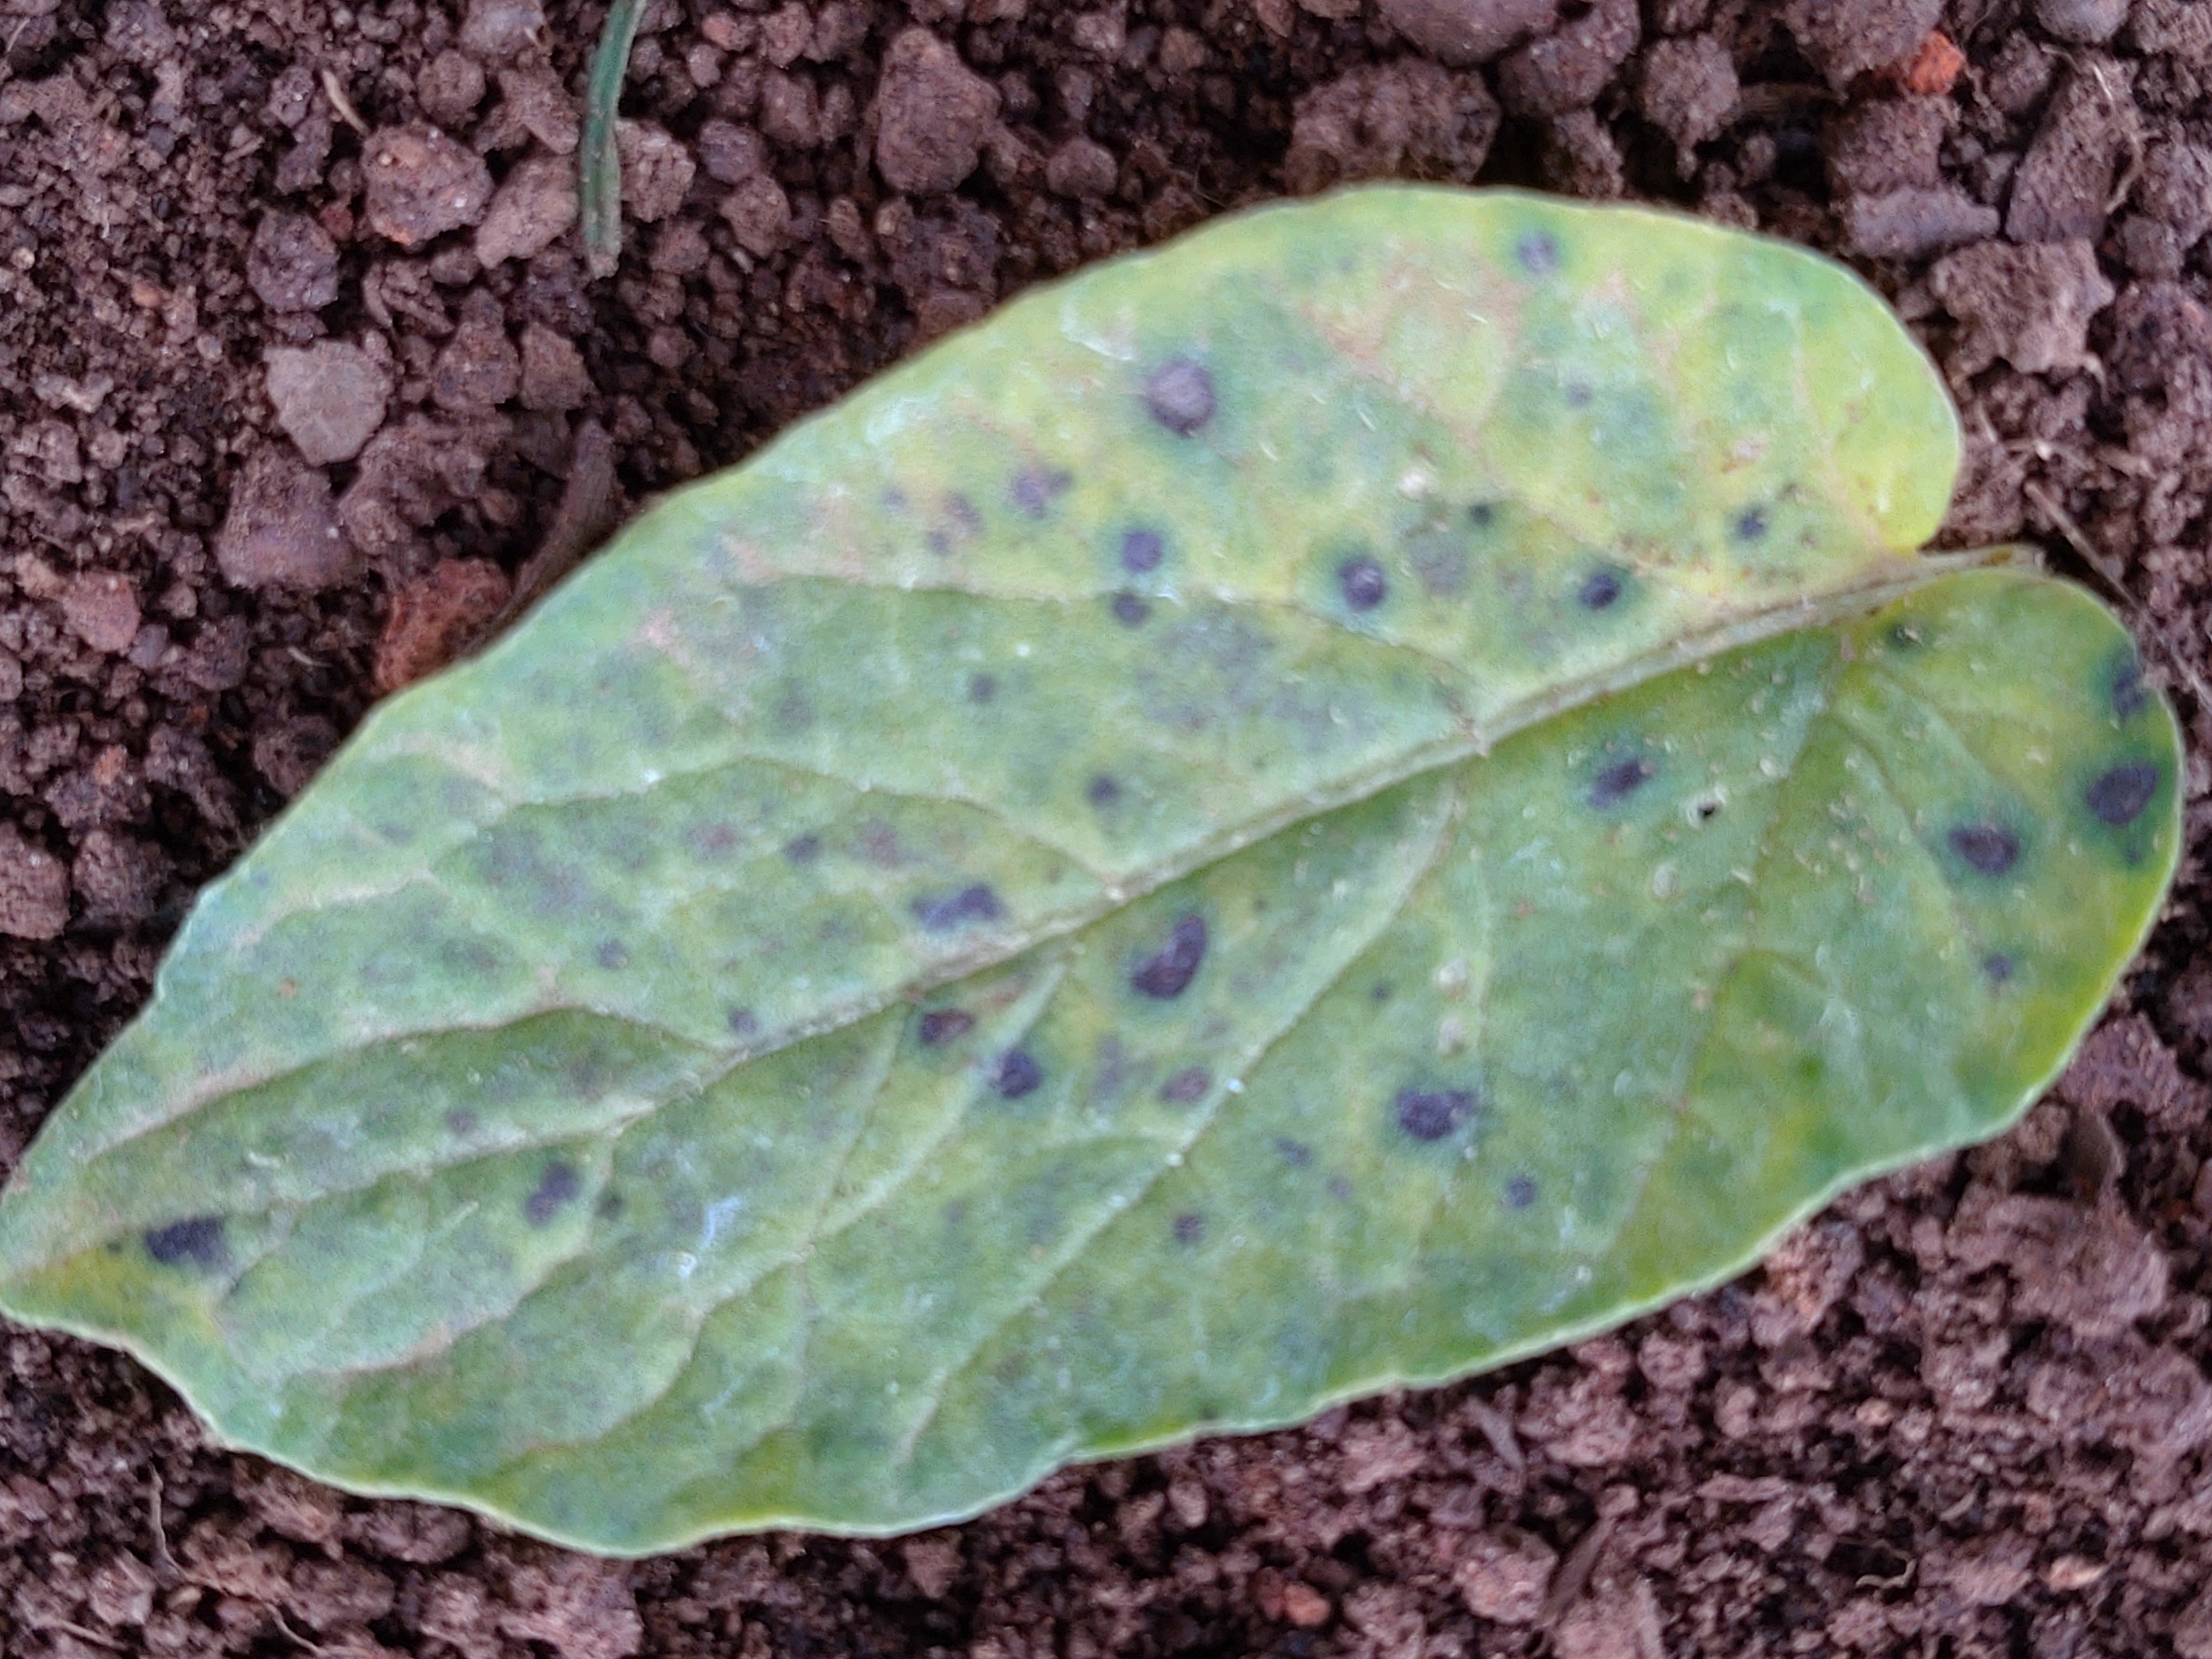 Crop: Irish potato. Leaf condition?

late blight
